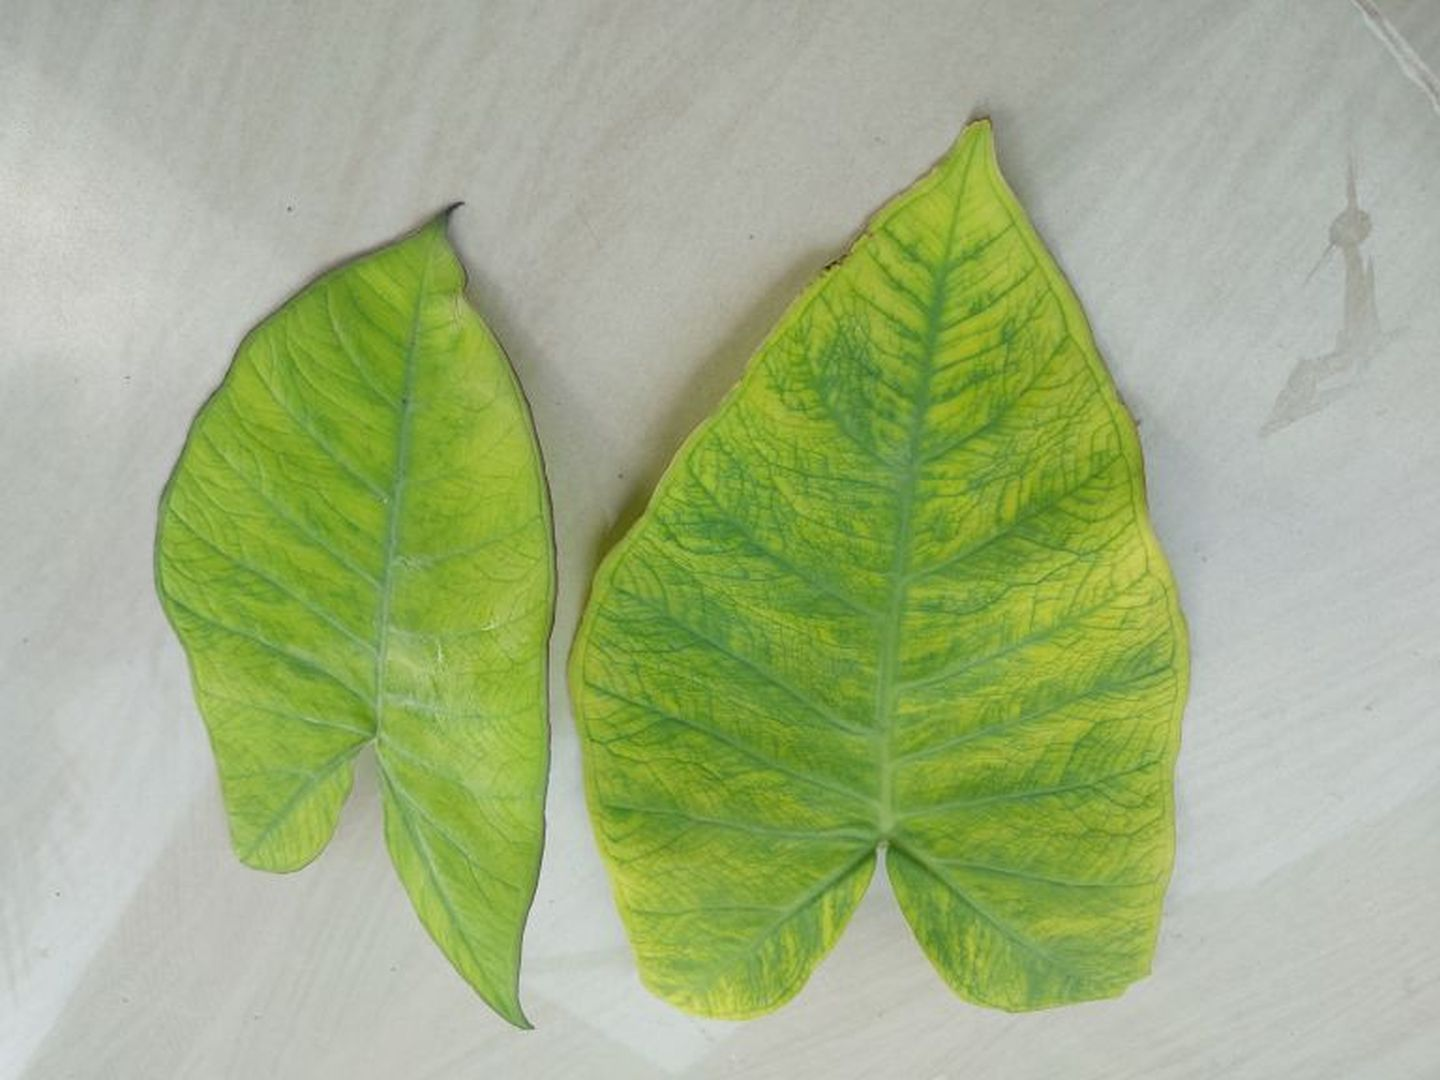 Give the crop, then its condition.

taro, mosaic
